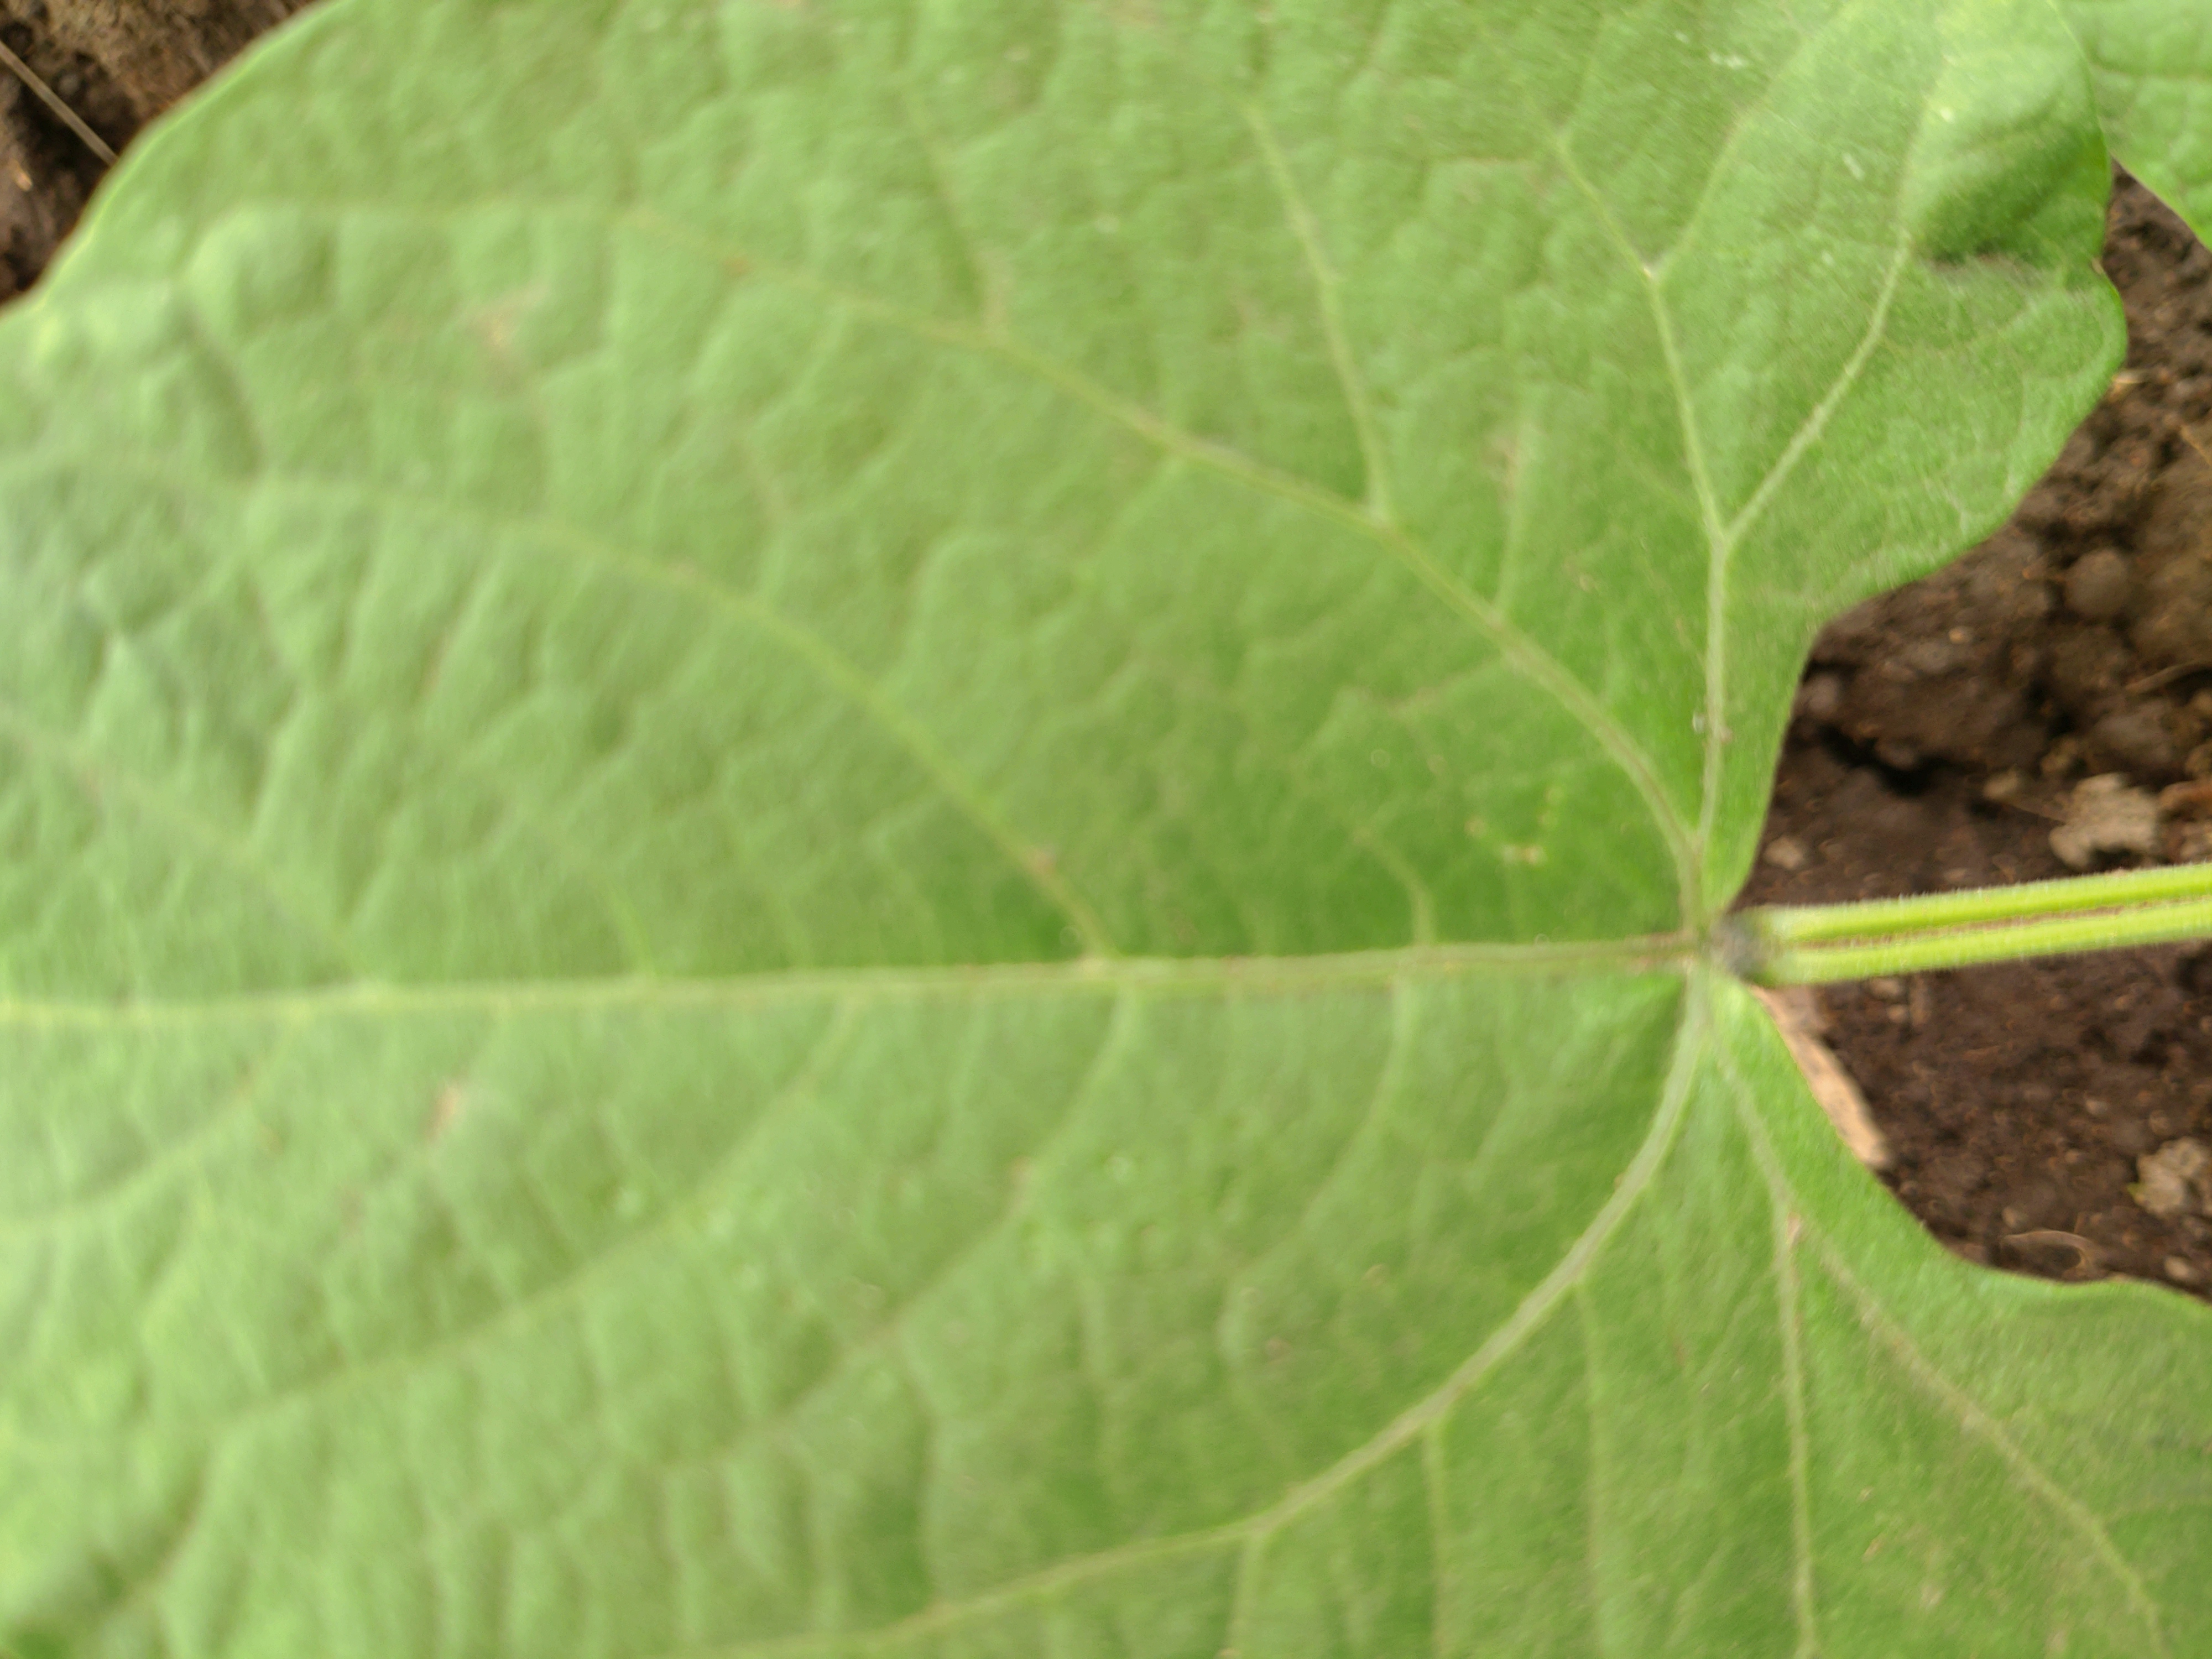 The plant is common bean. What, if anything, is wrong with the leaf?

healthy
